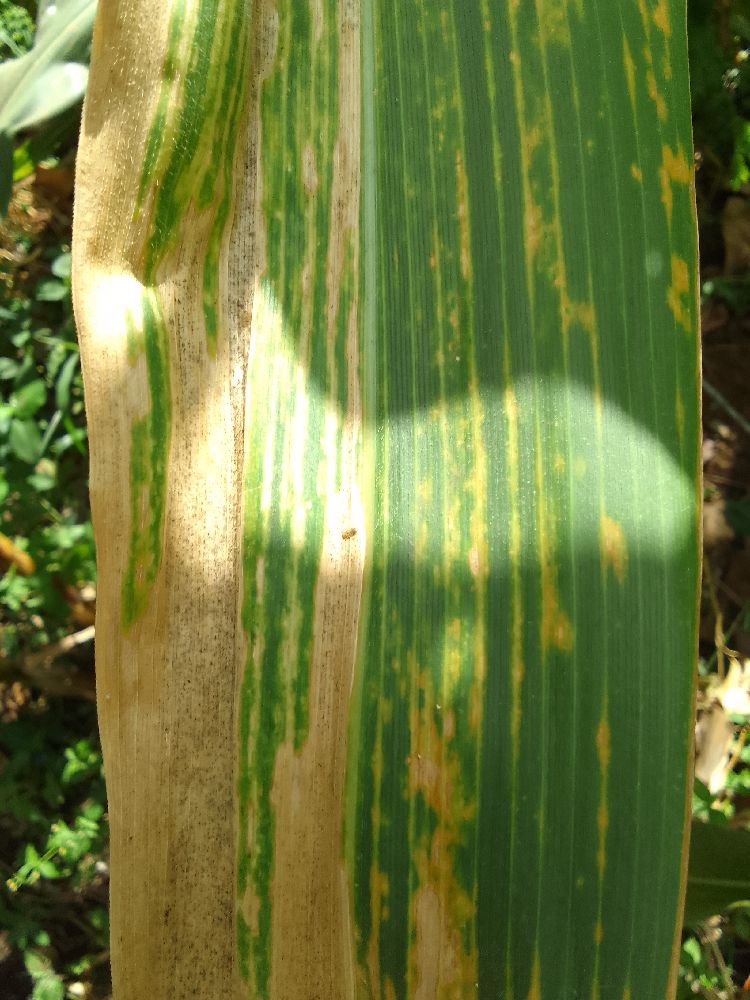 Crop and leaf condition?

maize, maize lethal necrosis
